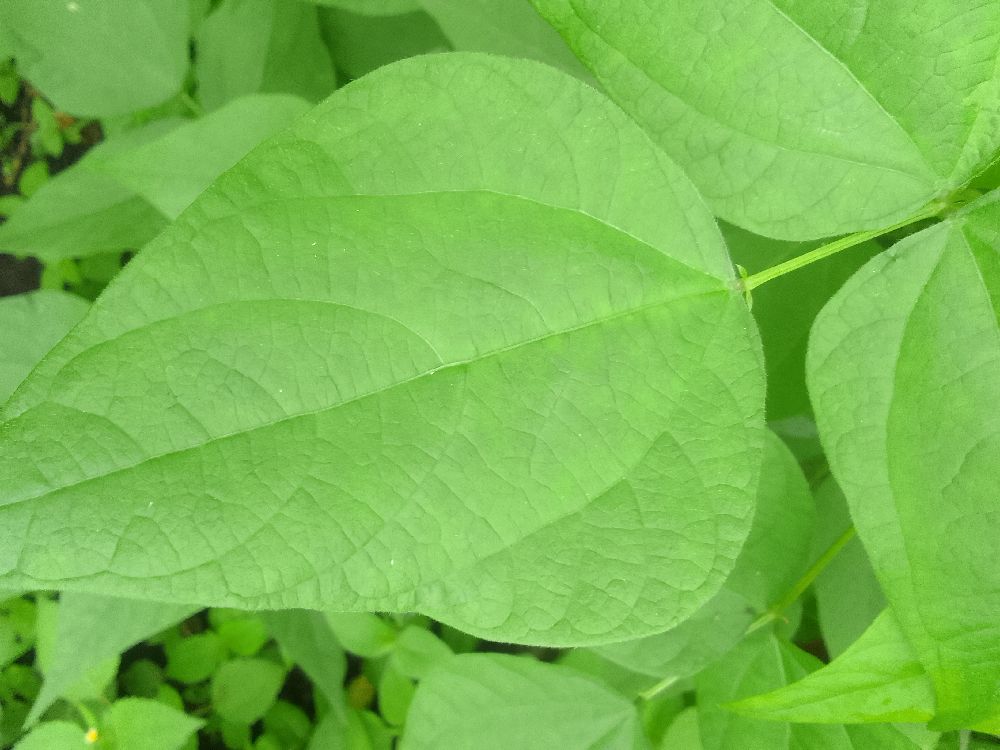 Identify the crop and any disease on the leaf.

common bean, healthy
